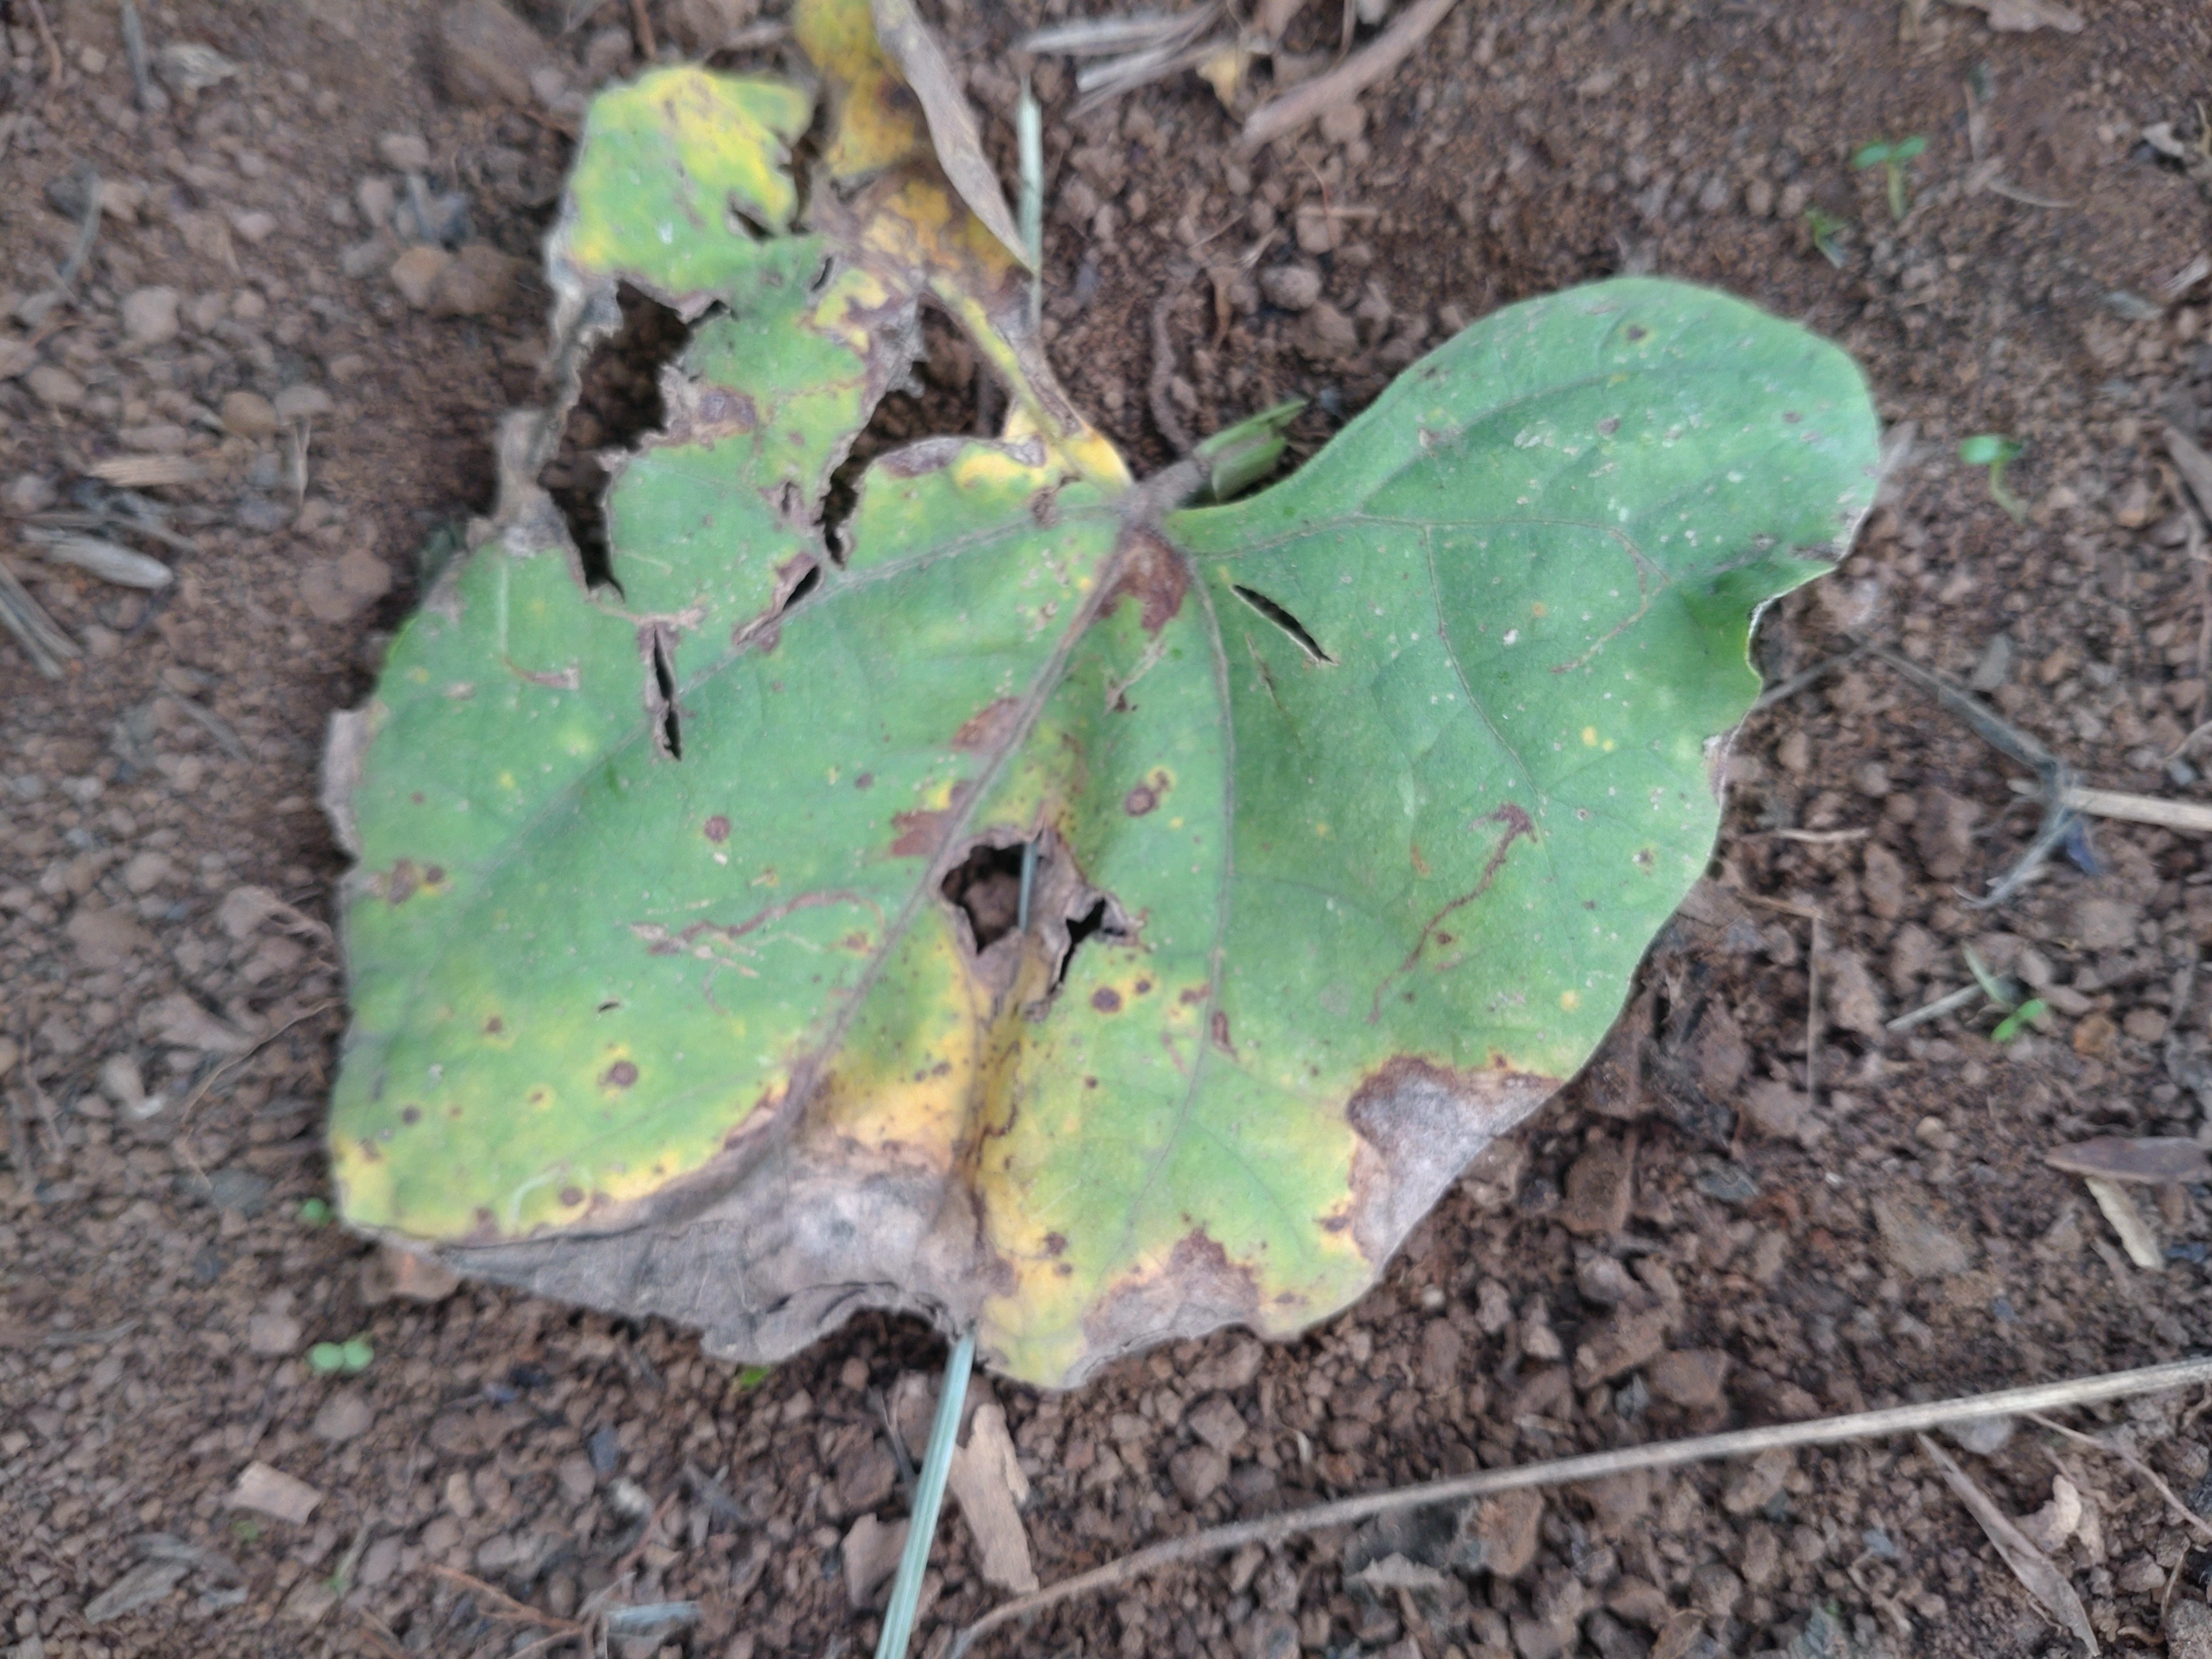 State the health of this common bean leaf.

rust
